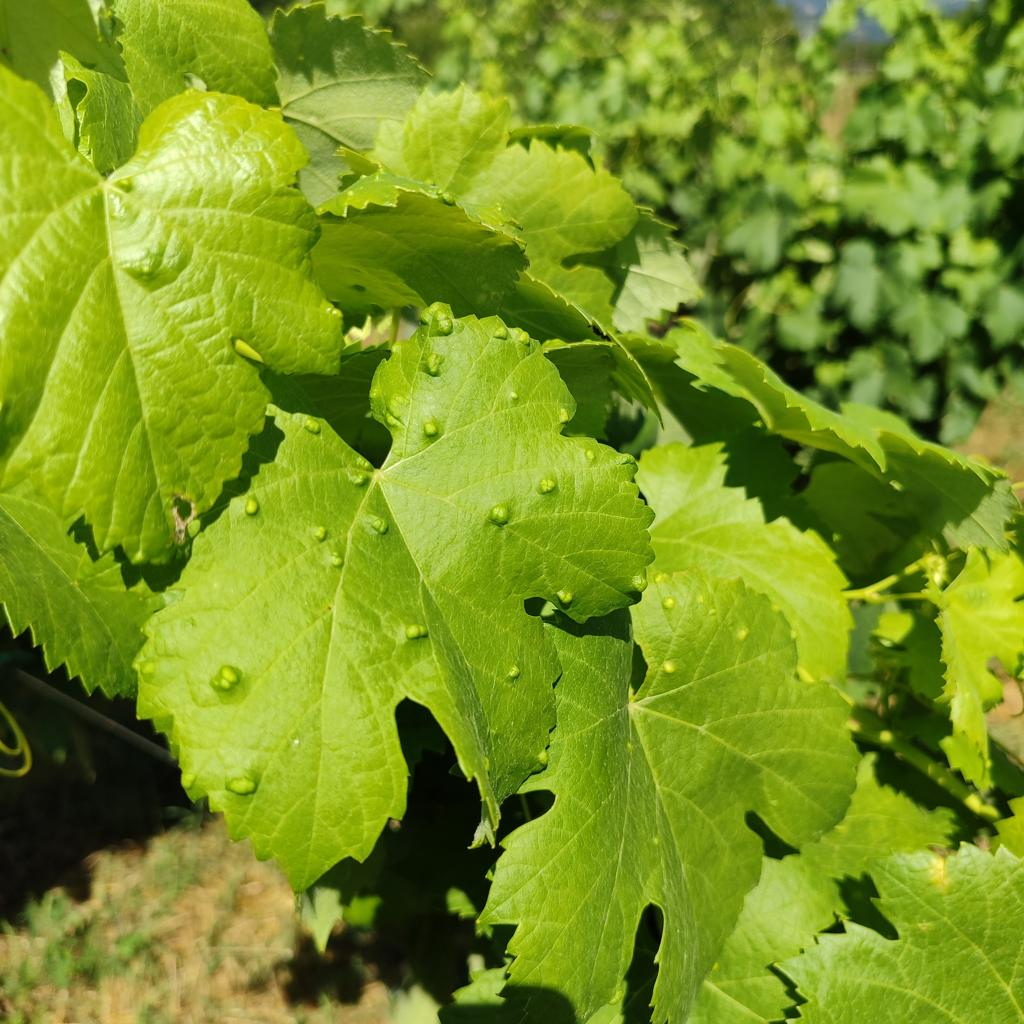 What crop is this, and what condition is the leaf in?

grapevine, erineum mite
